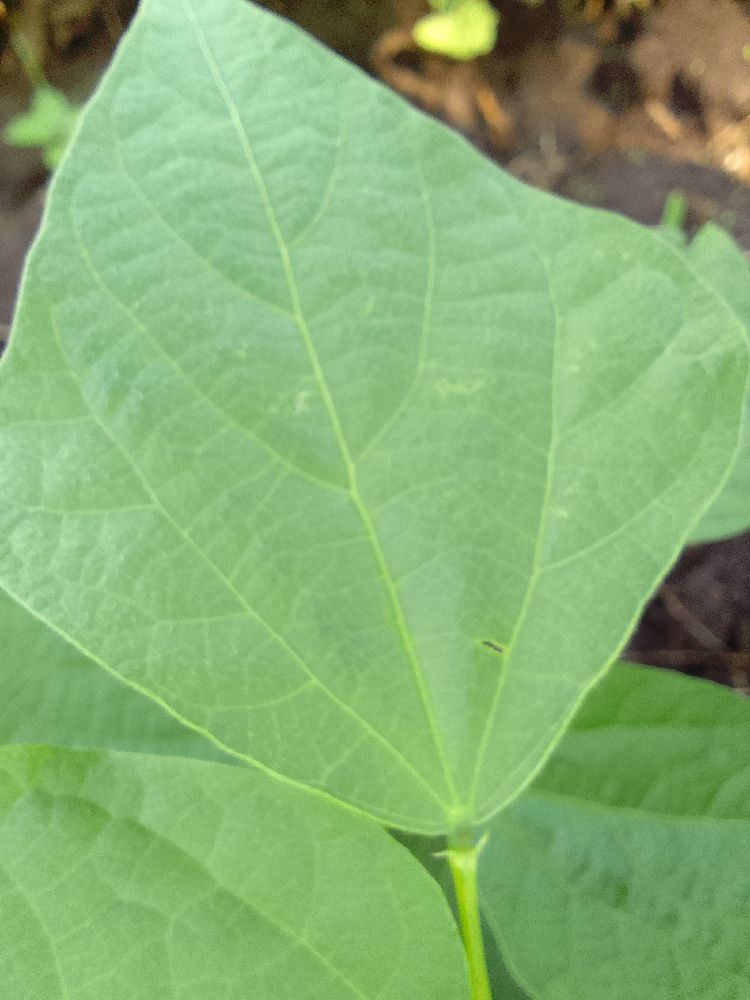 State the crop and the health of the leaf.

common bean, healthy
